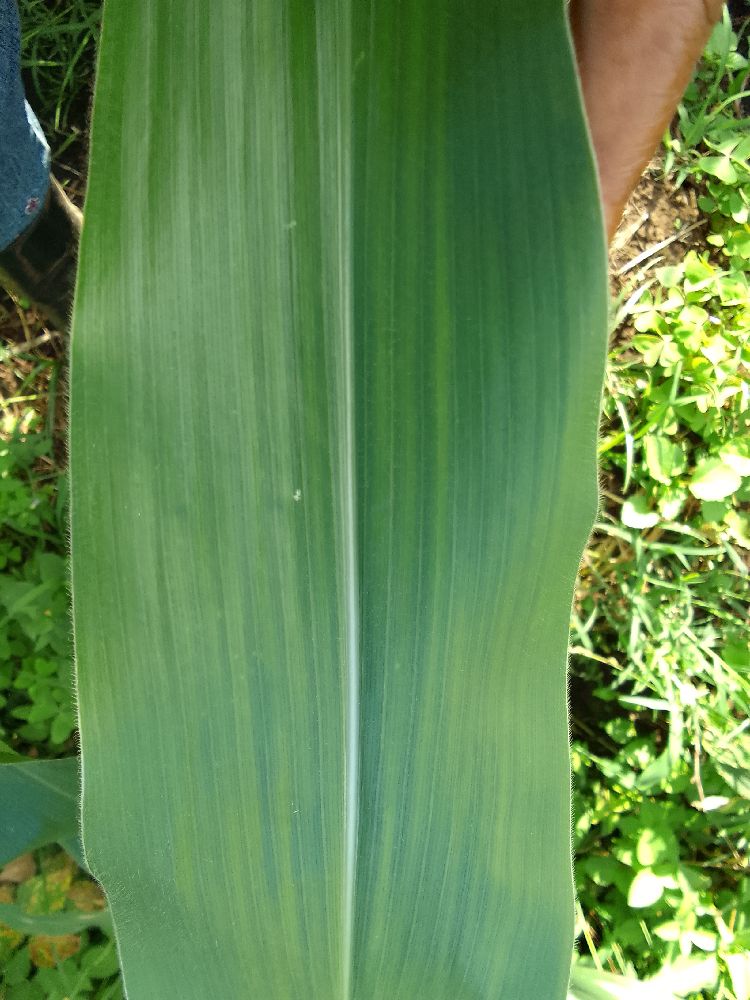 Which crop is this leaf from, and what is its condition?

maize, healthy
